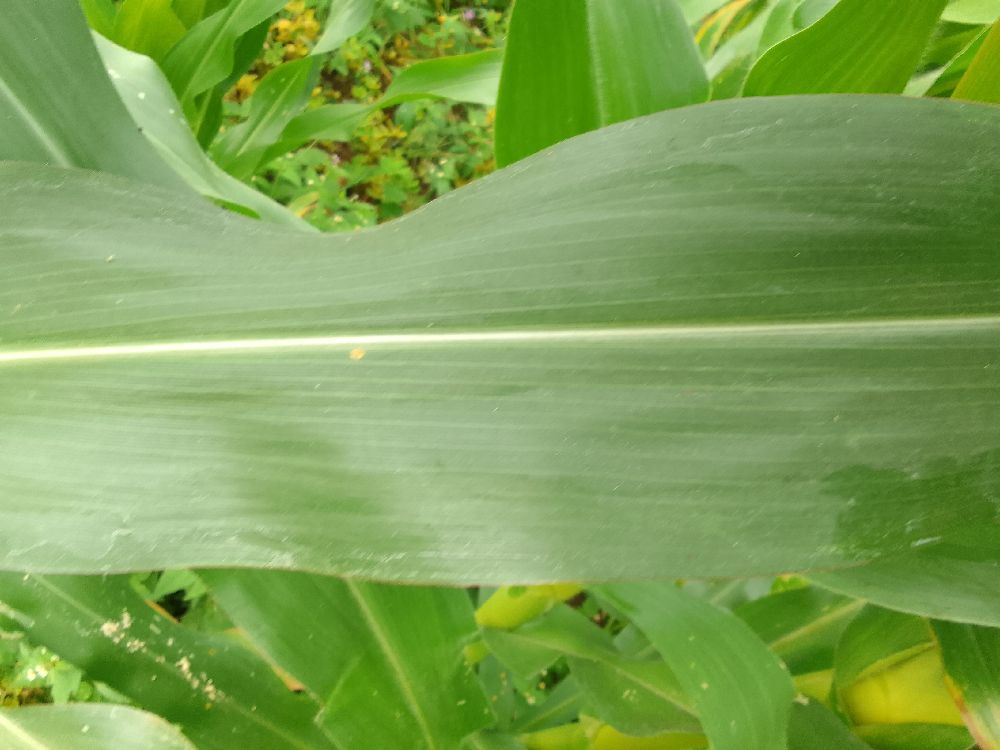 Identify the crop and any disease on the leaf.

maize, healthy
